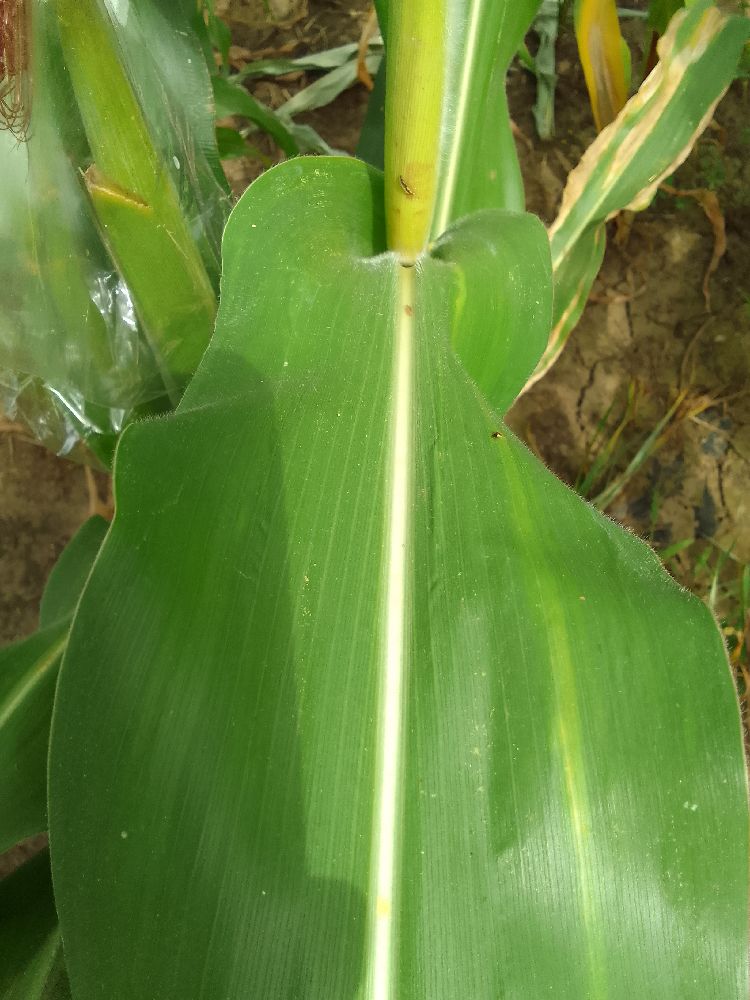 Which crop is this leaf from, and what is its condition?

maize, healthy
